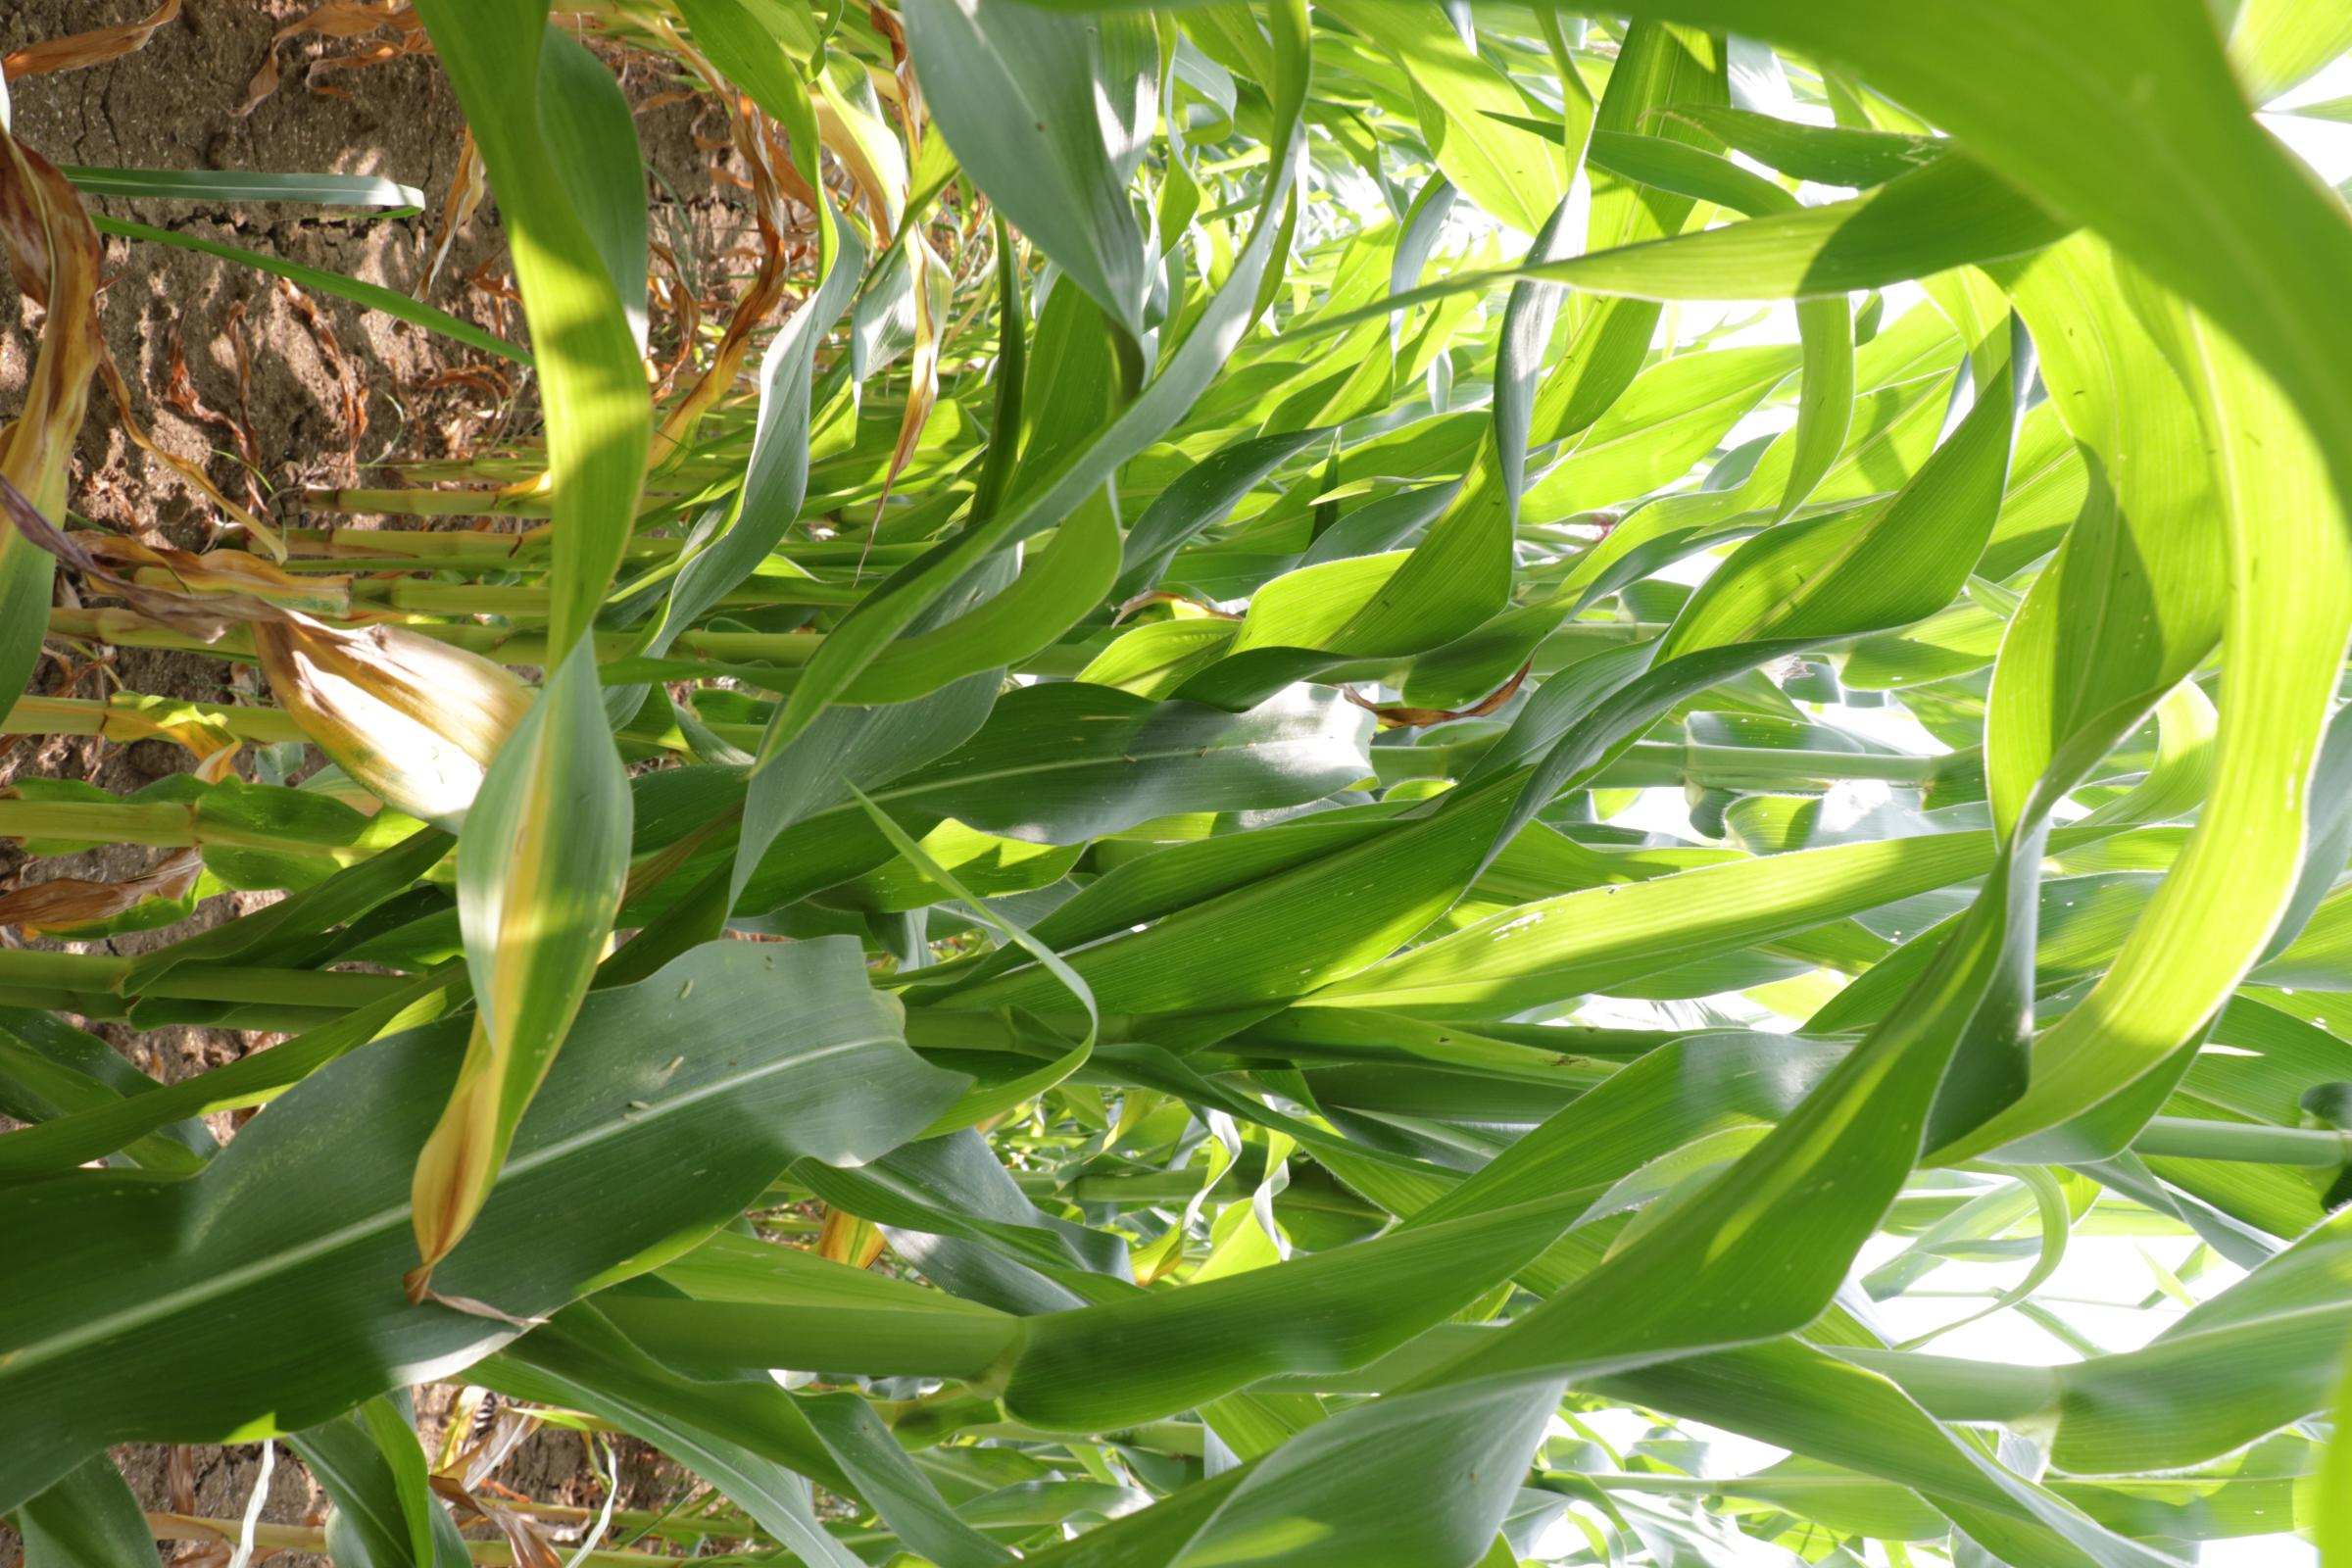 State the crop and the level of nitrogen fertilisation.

maize, no added nitrogen
